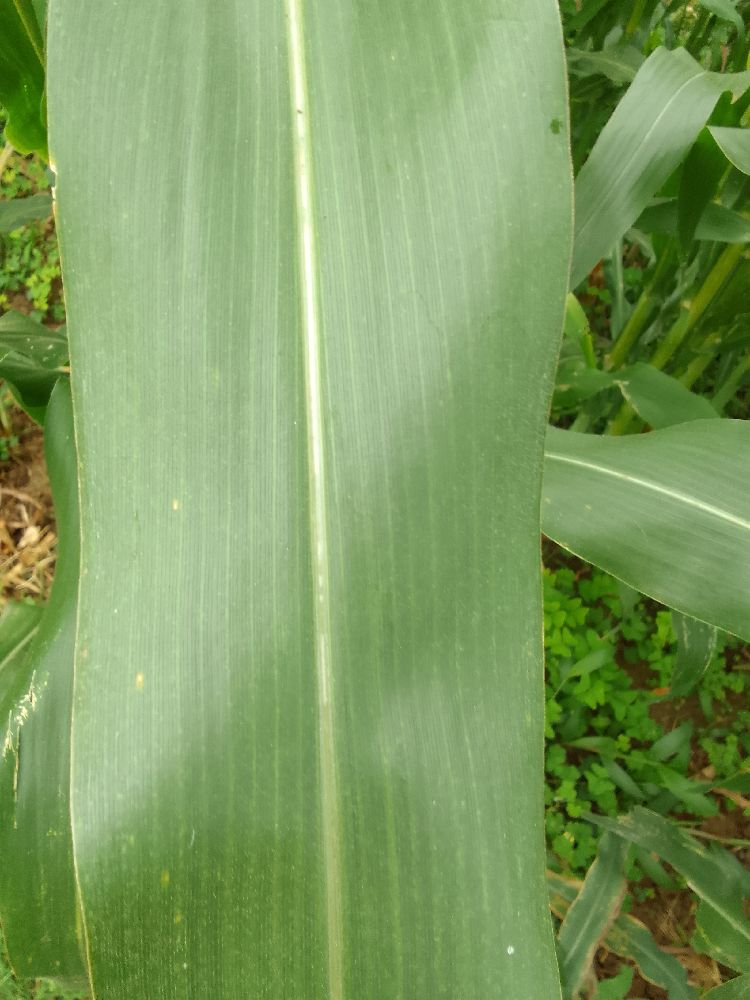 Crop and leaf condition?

maize, healthy
